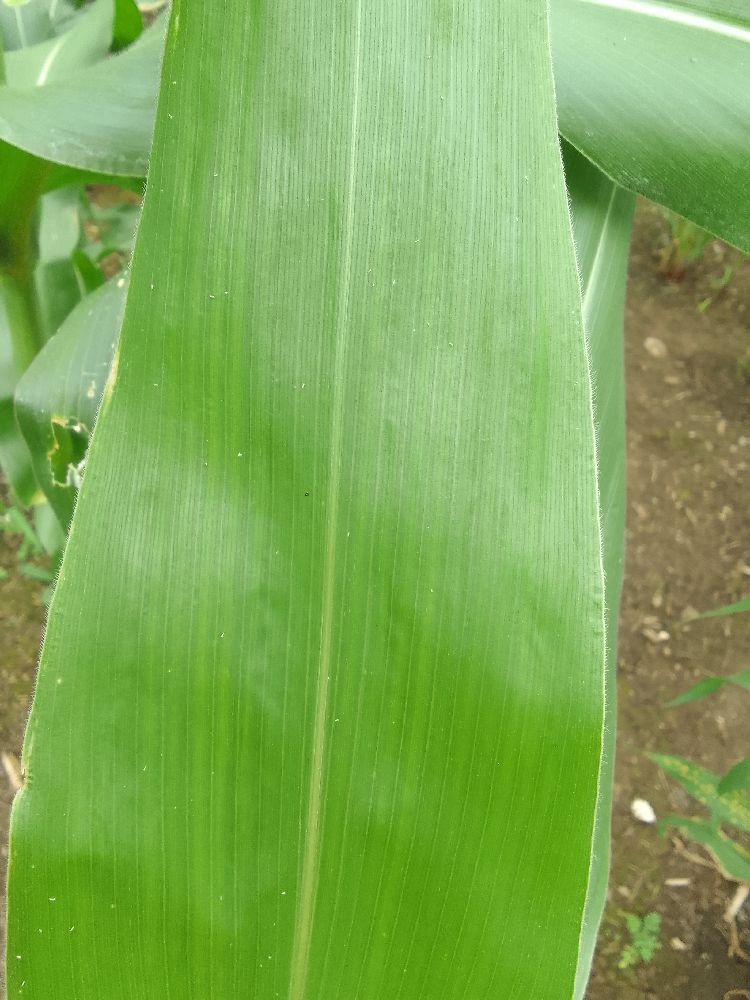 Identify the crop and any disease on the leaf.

maize, healthy
